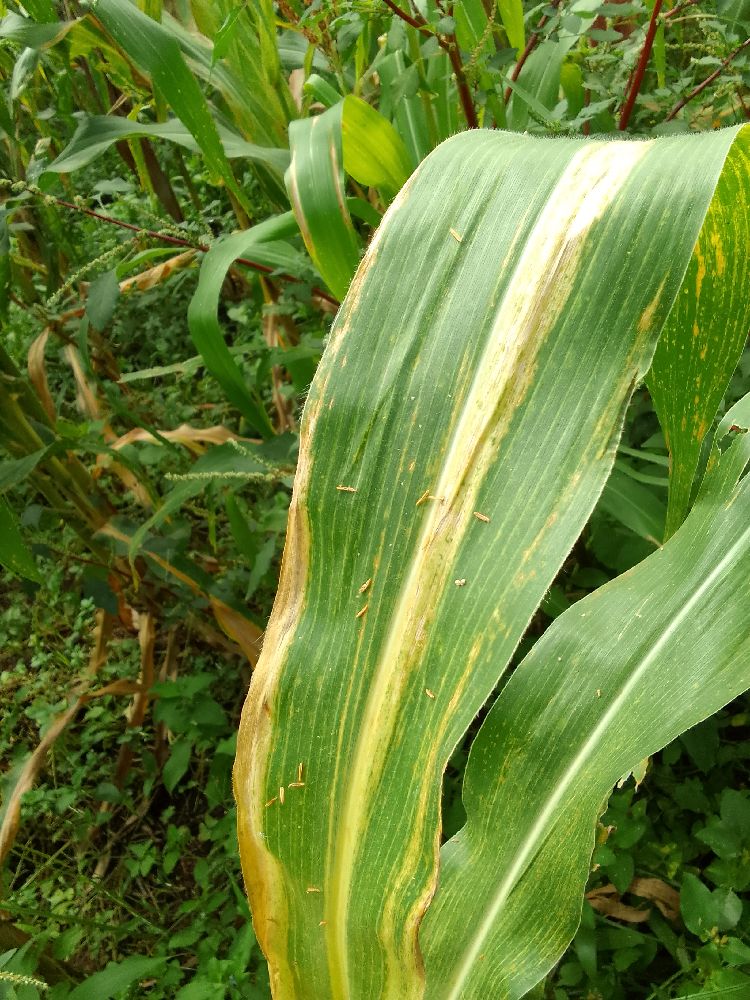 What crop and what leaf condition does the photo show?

maize, maize lethal necrosis
